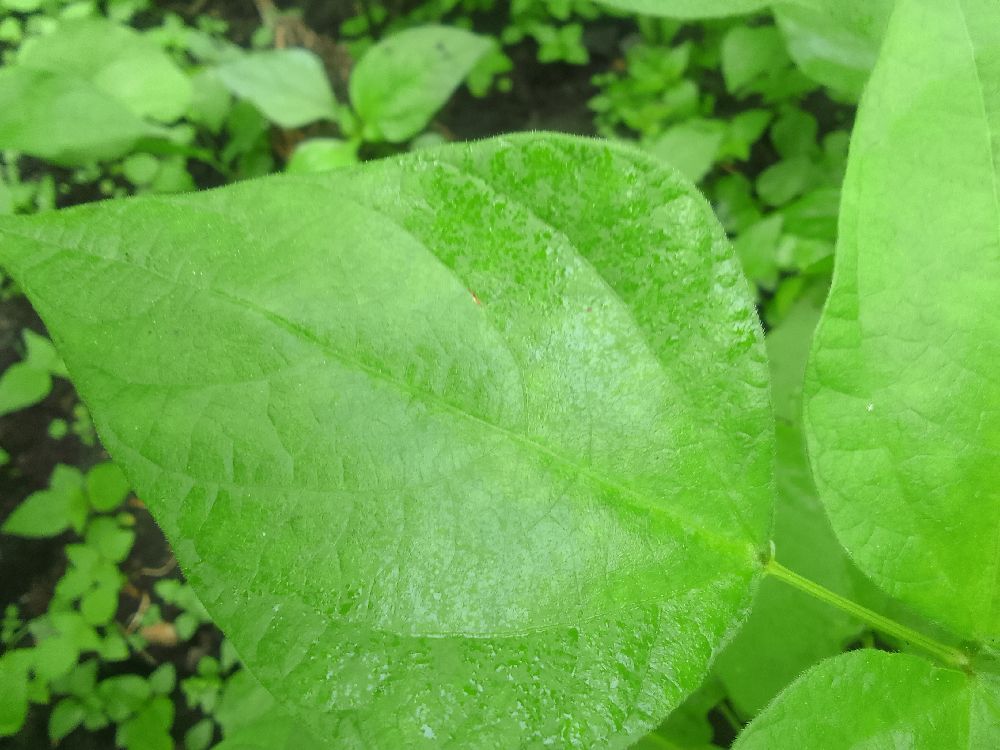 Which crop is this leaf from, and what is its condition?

common bean, healthy
